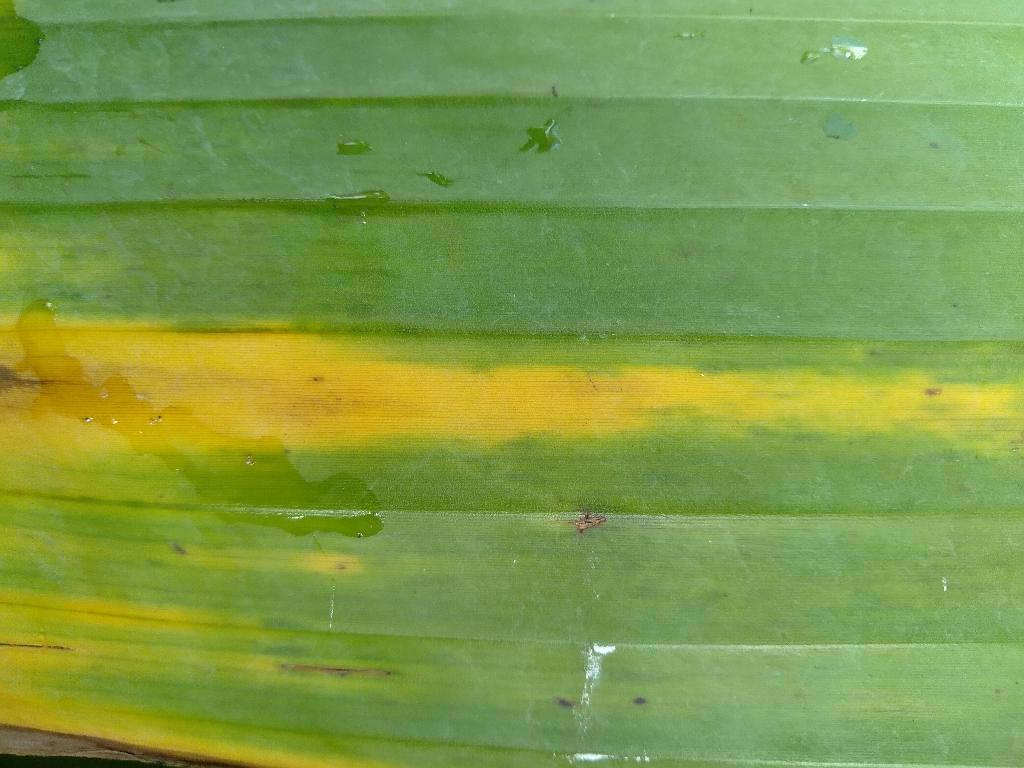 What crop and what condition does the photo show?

banana, fusarium wilt race 1
